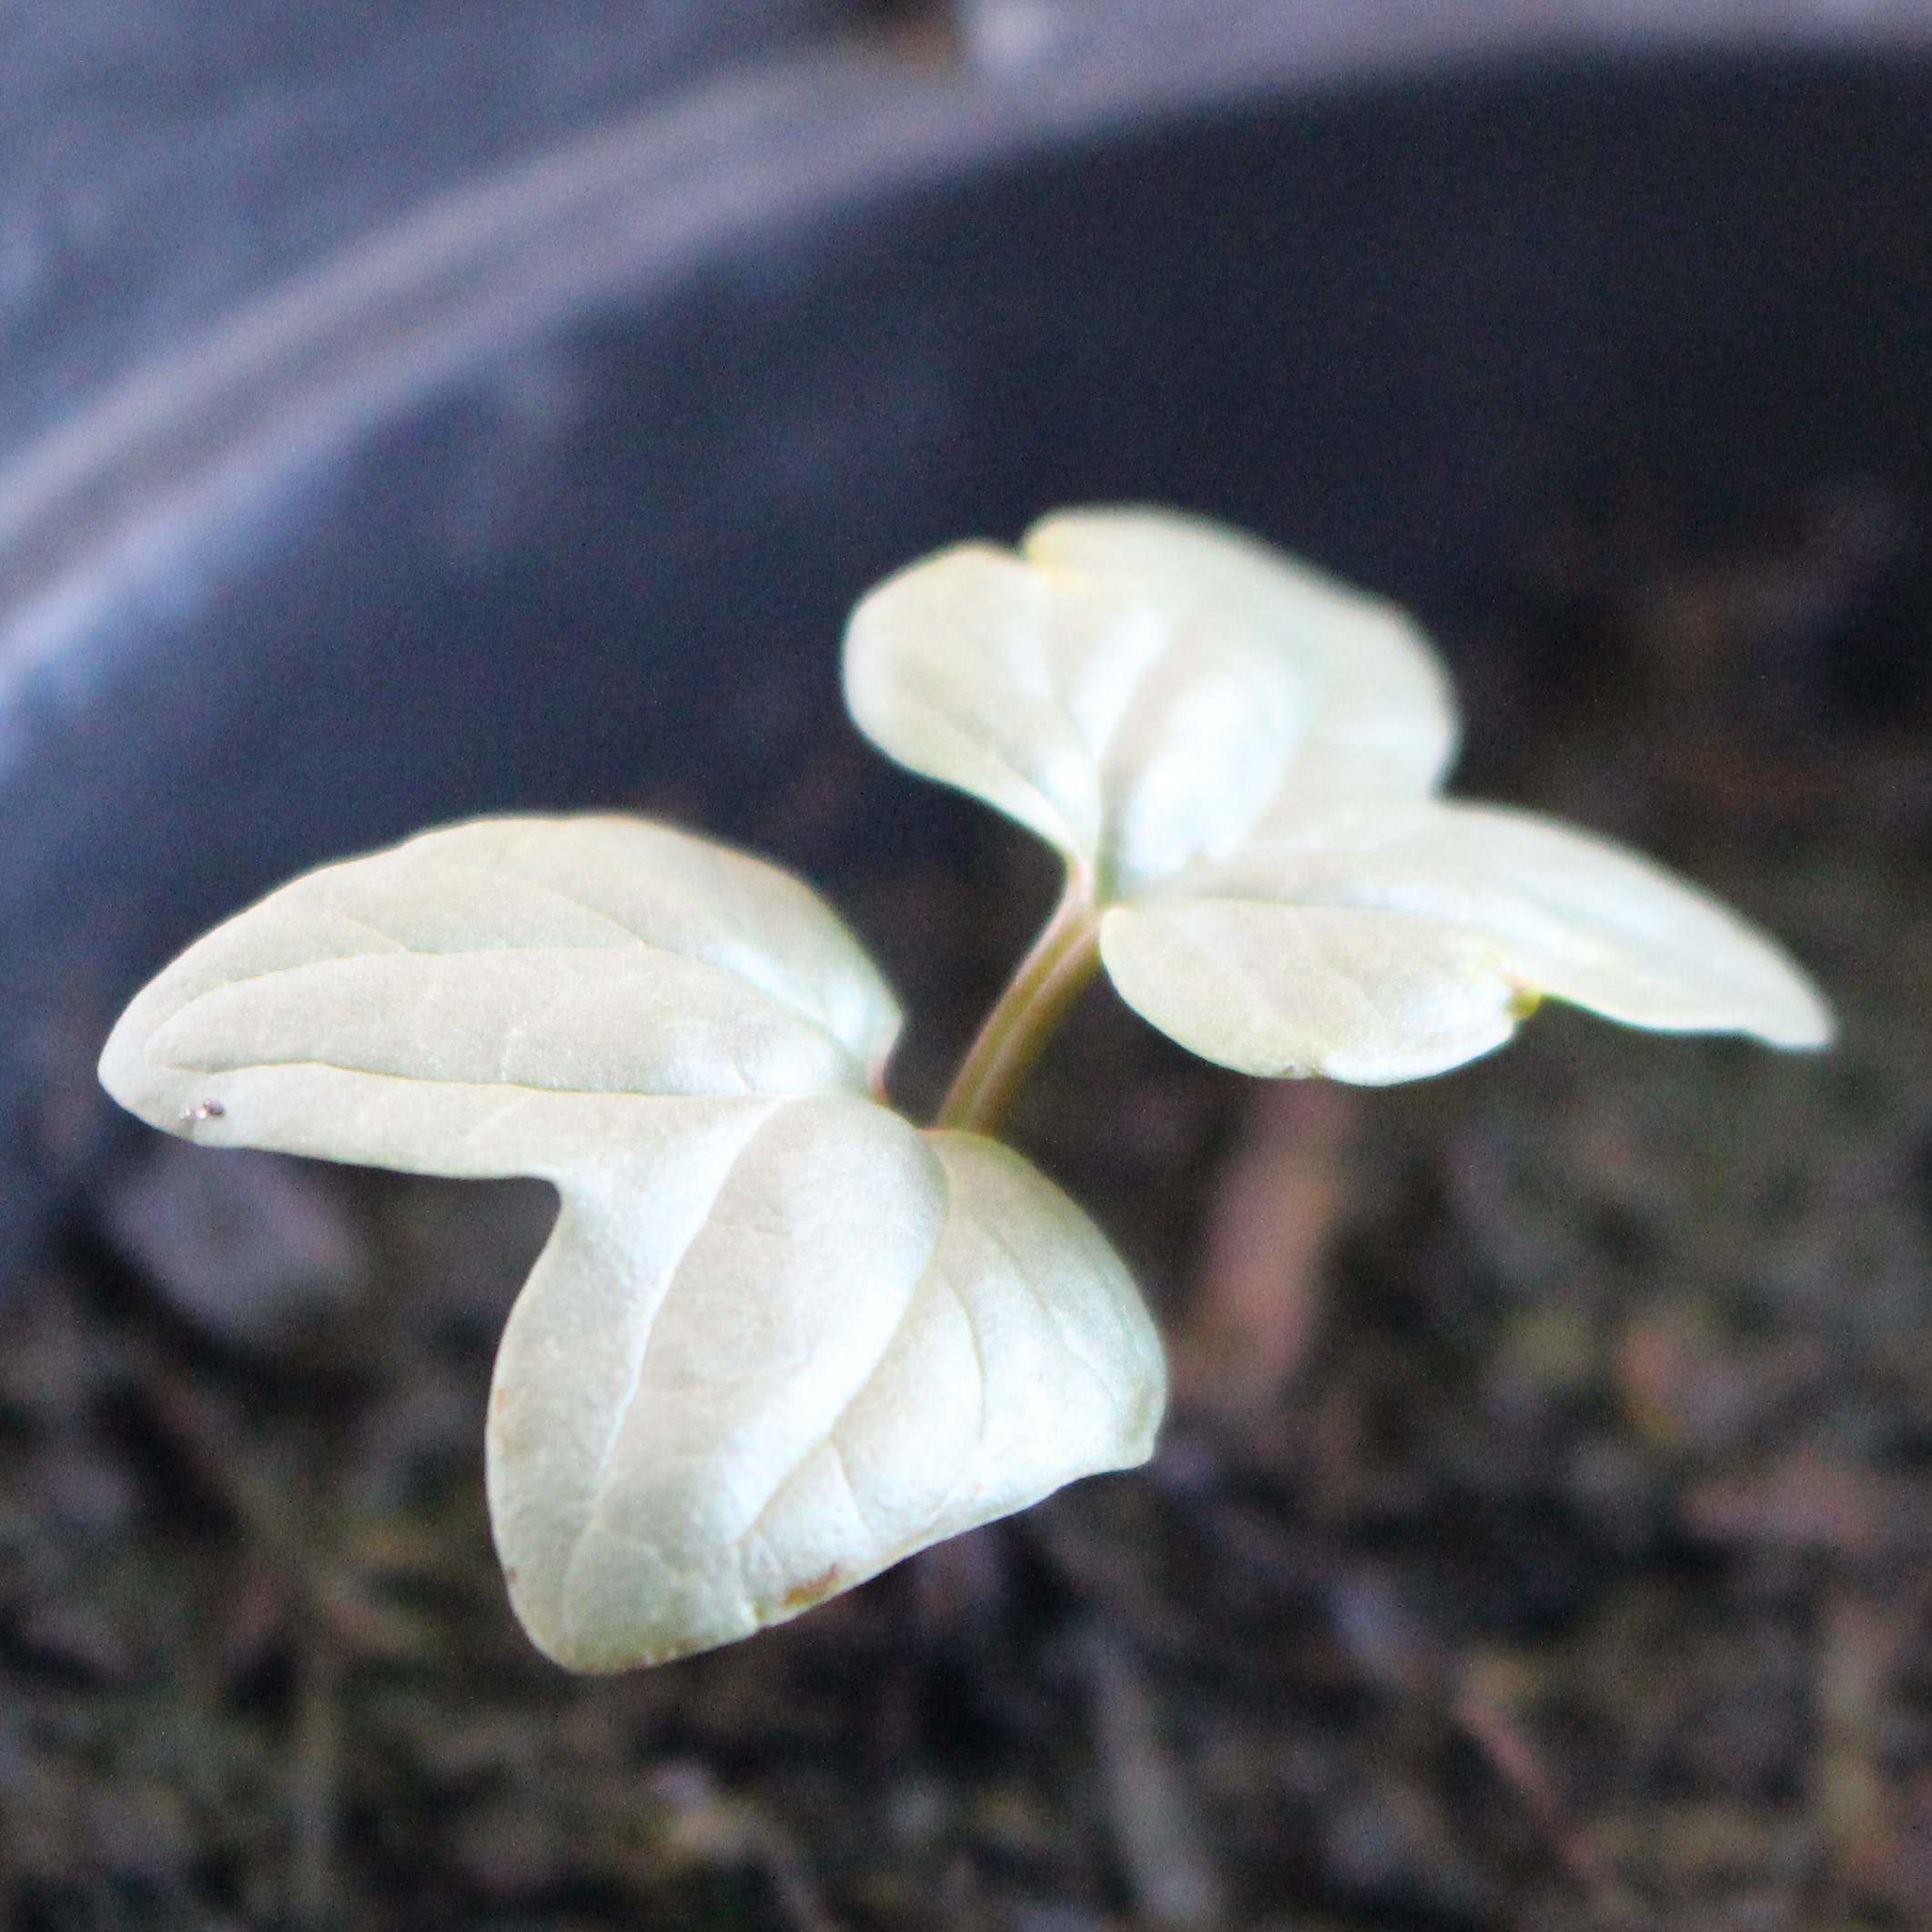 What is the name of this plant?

Convolvulus arvensis
